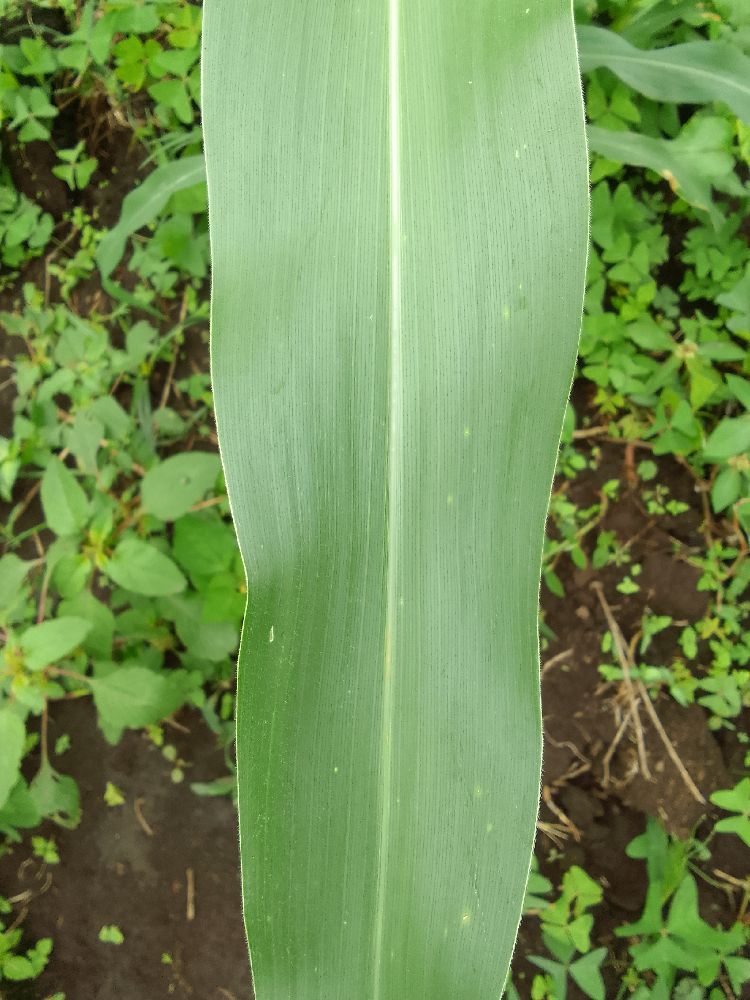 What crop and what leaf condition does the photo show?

maize, healthy
